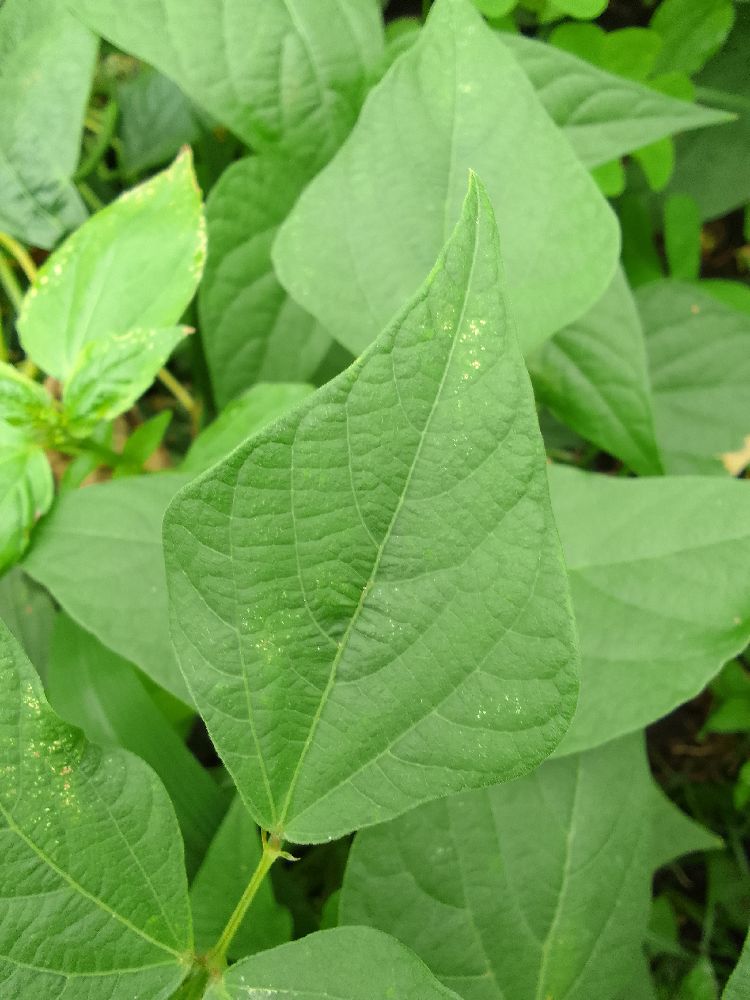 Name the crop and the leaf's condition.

common bean, healthy
